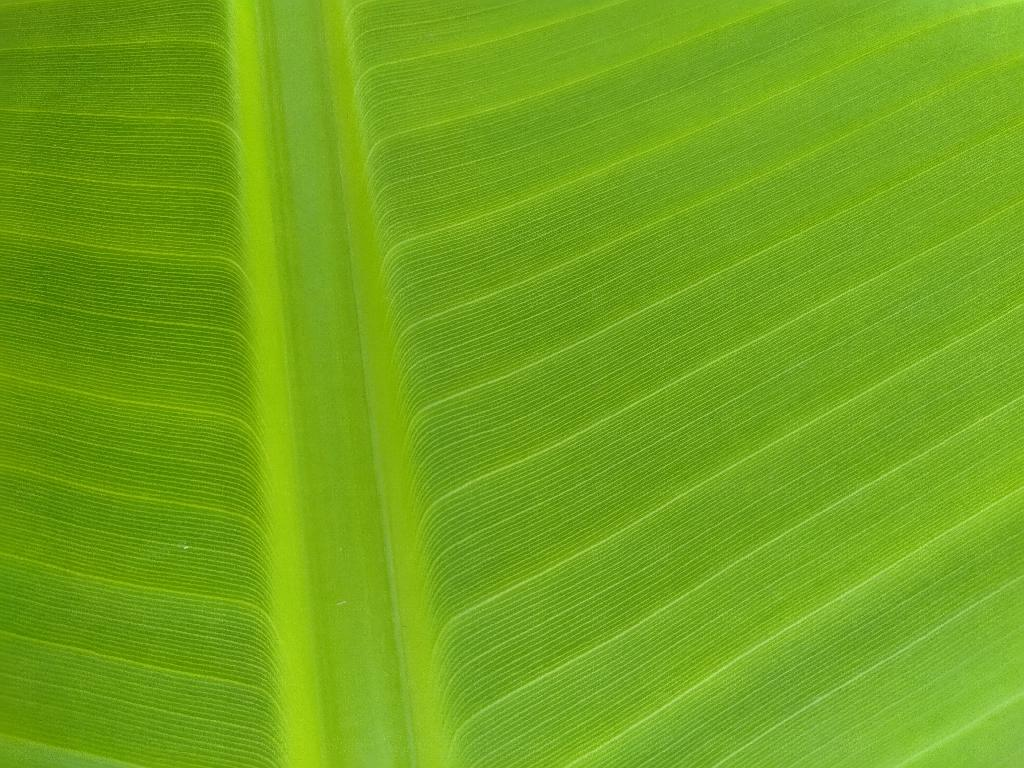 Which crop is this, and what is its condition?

banana, healthy
